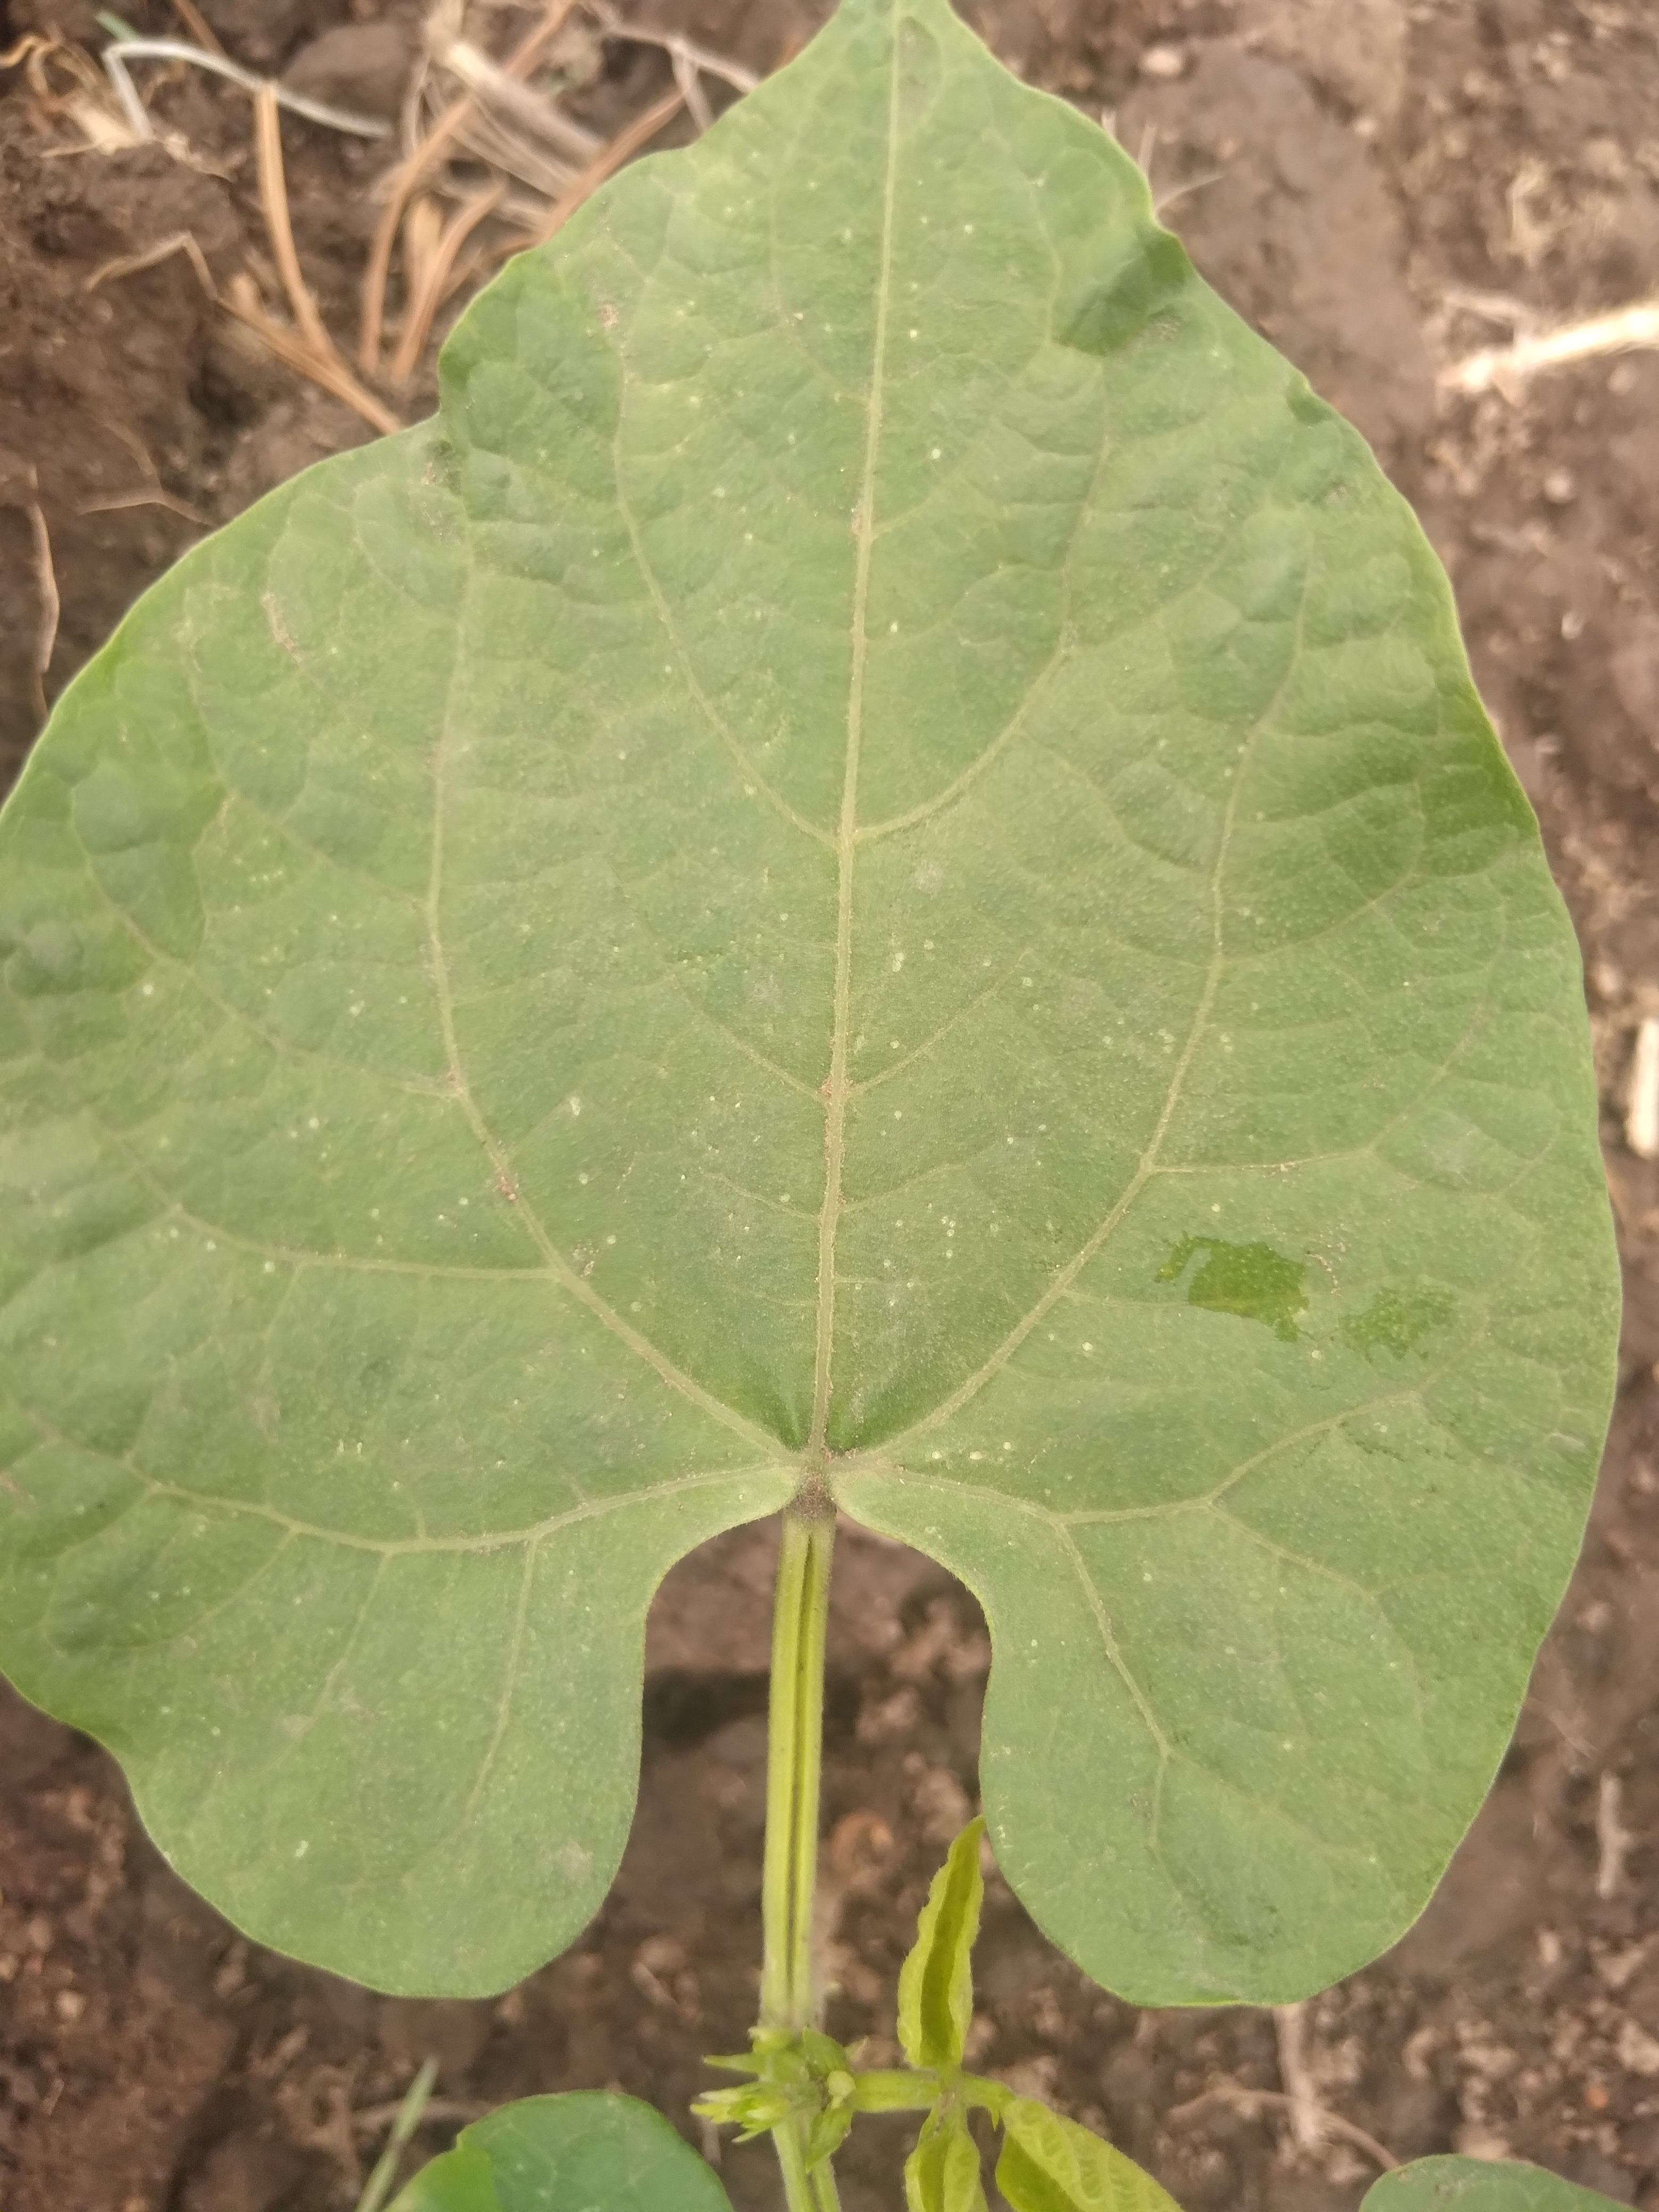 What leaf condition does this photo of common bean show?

healthy
